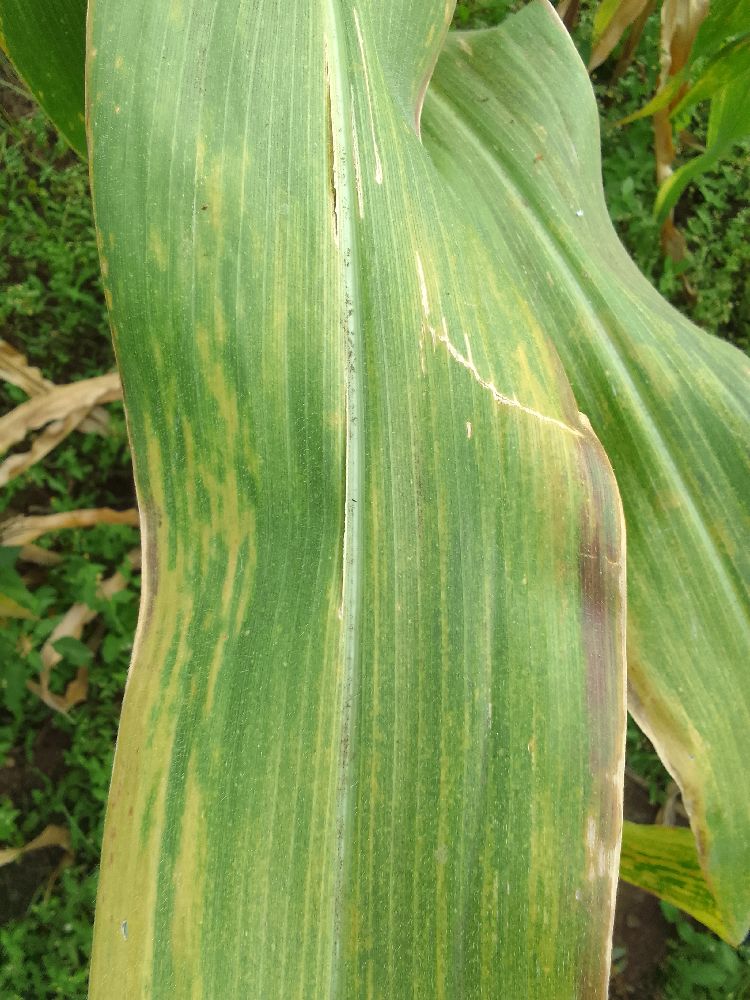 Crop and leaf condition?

maize, maize lethal necrosis
